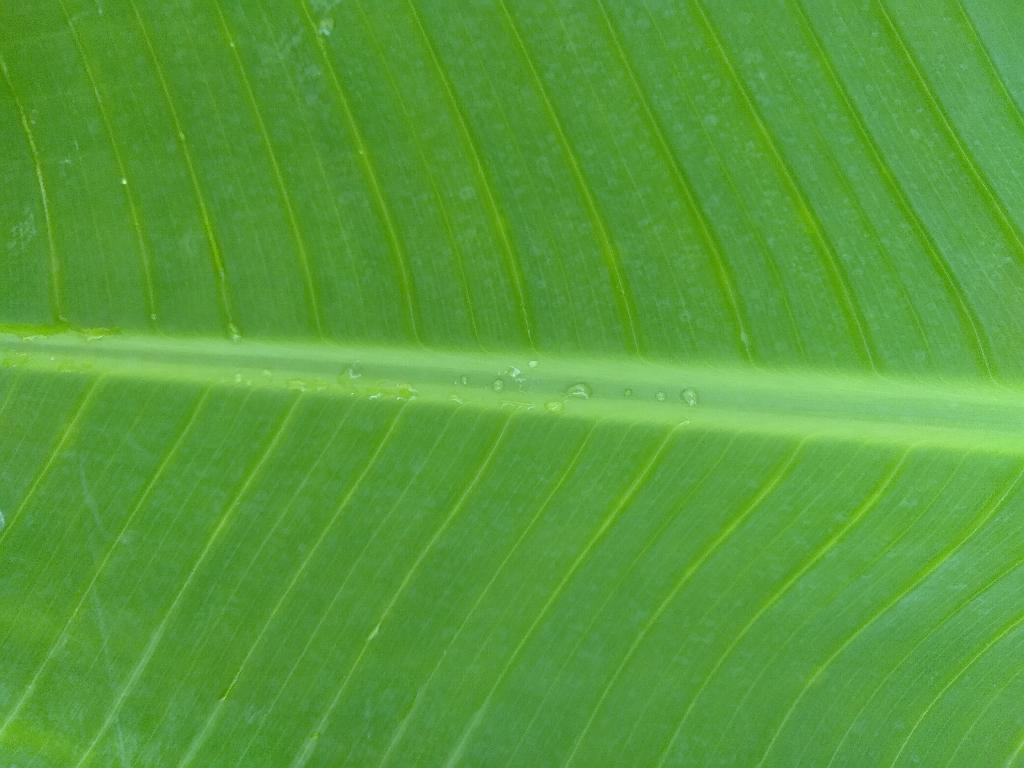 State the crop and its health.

banana, healthy
